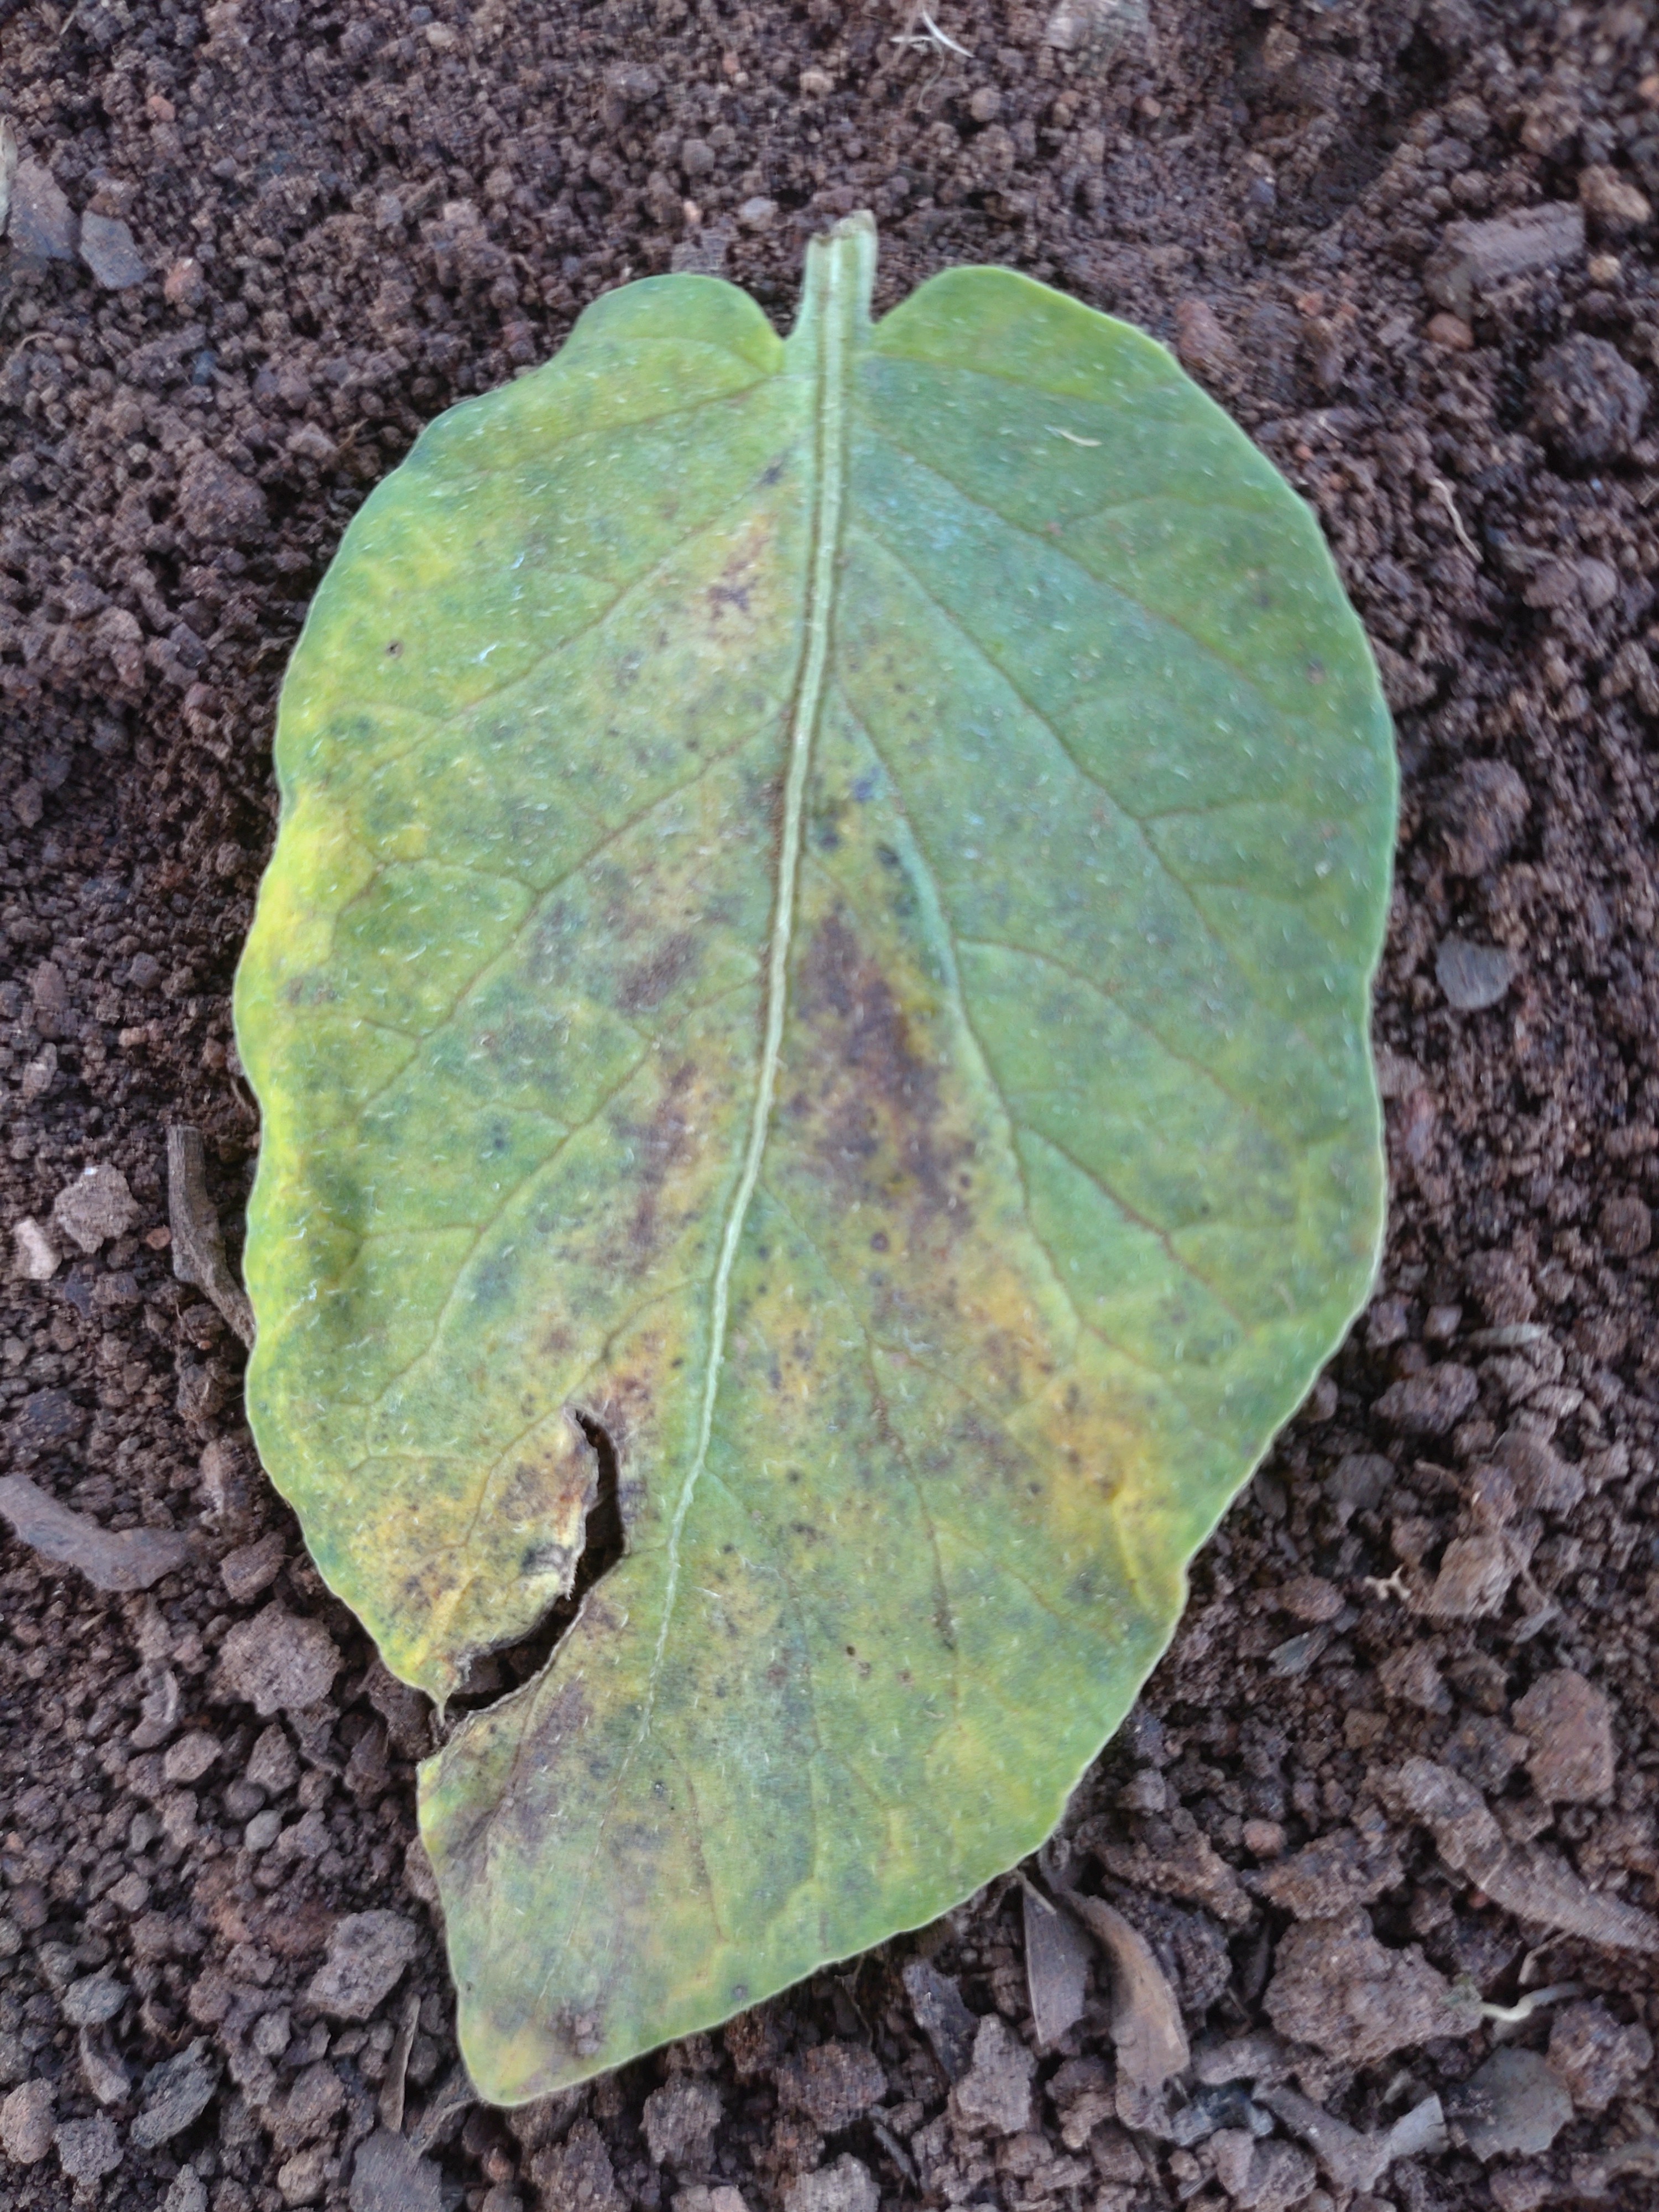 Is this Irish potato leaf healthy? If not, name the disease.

late blight
